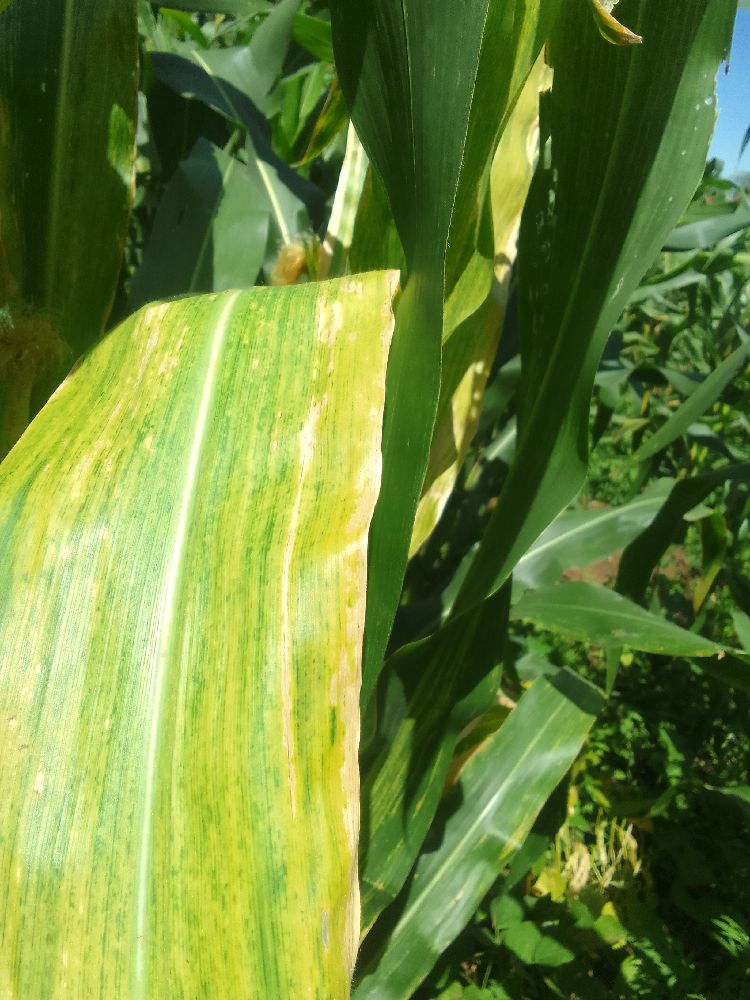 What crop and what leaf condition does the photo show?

maize, maize lethal necrosis
